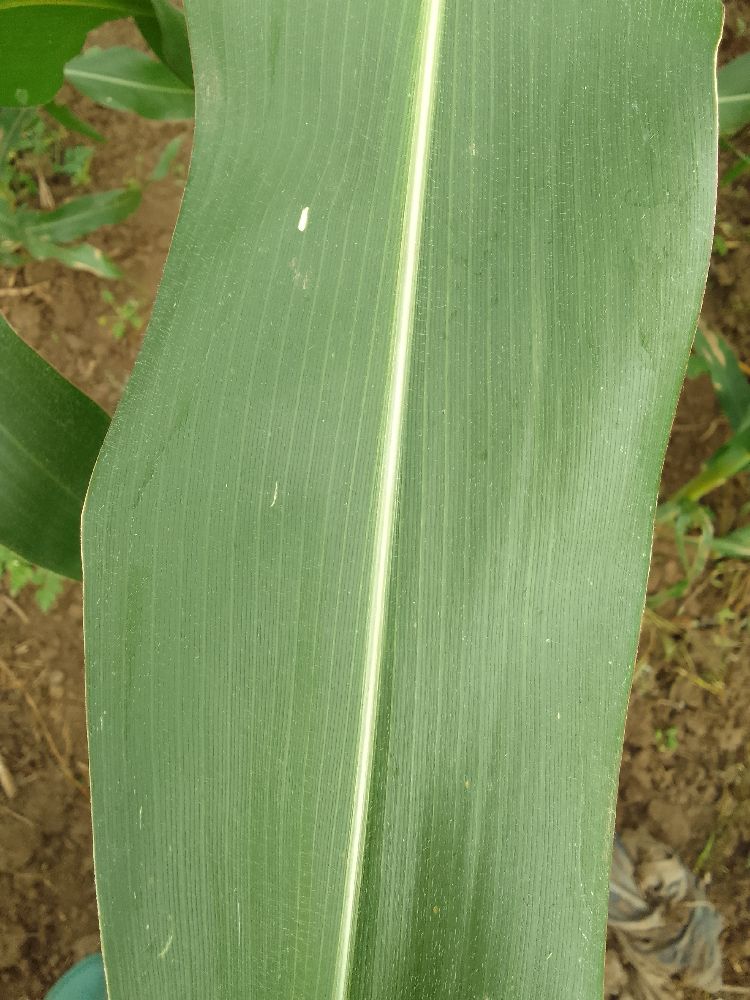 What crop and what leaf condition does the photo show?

maize, healthy
